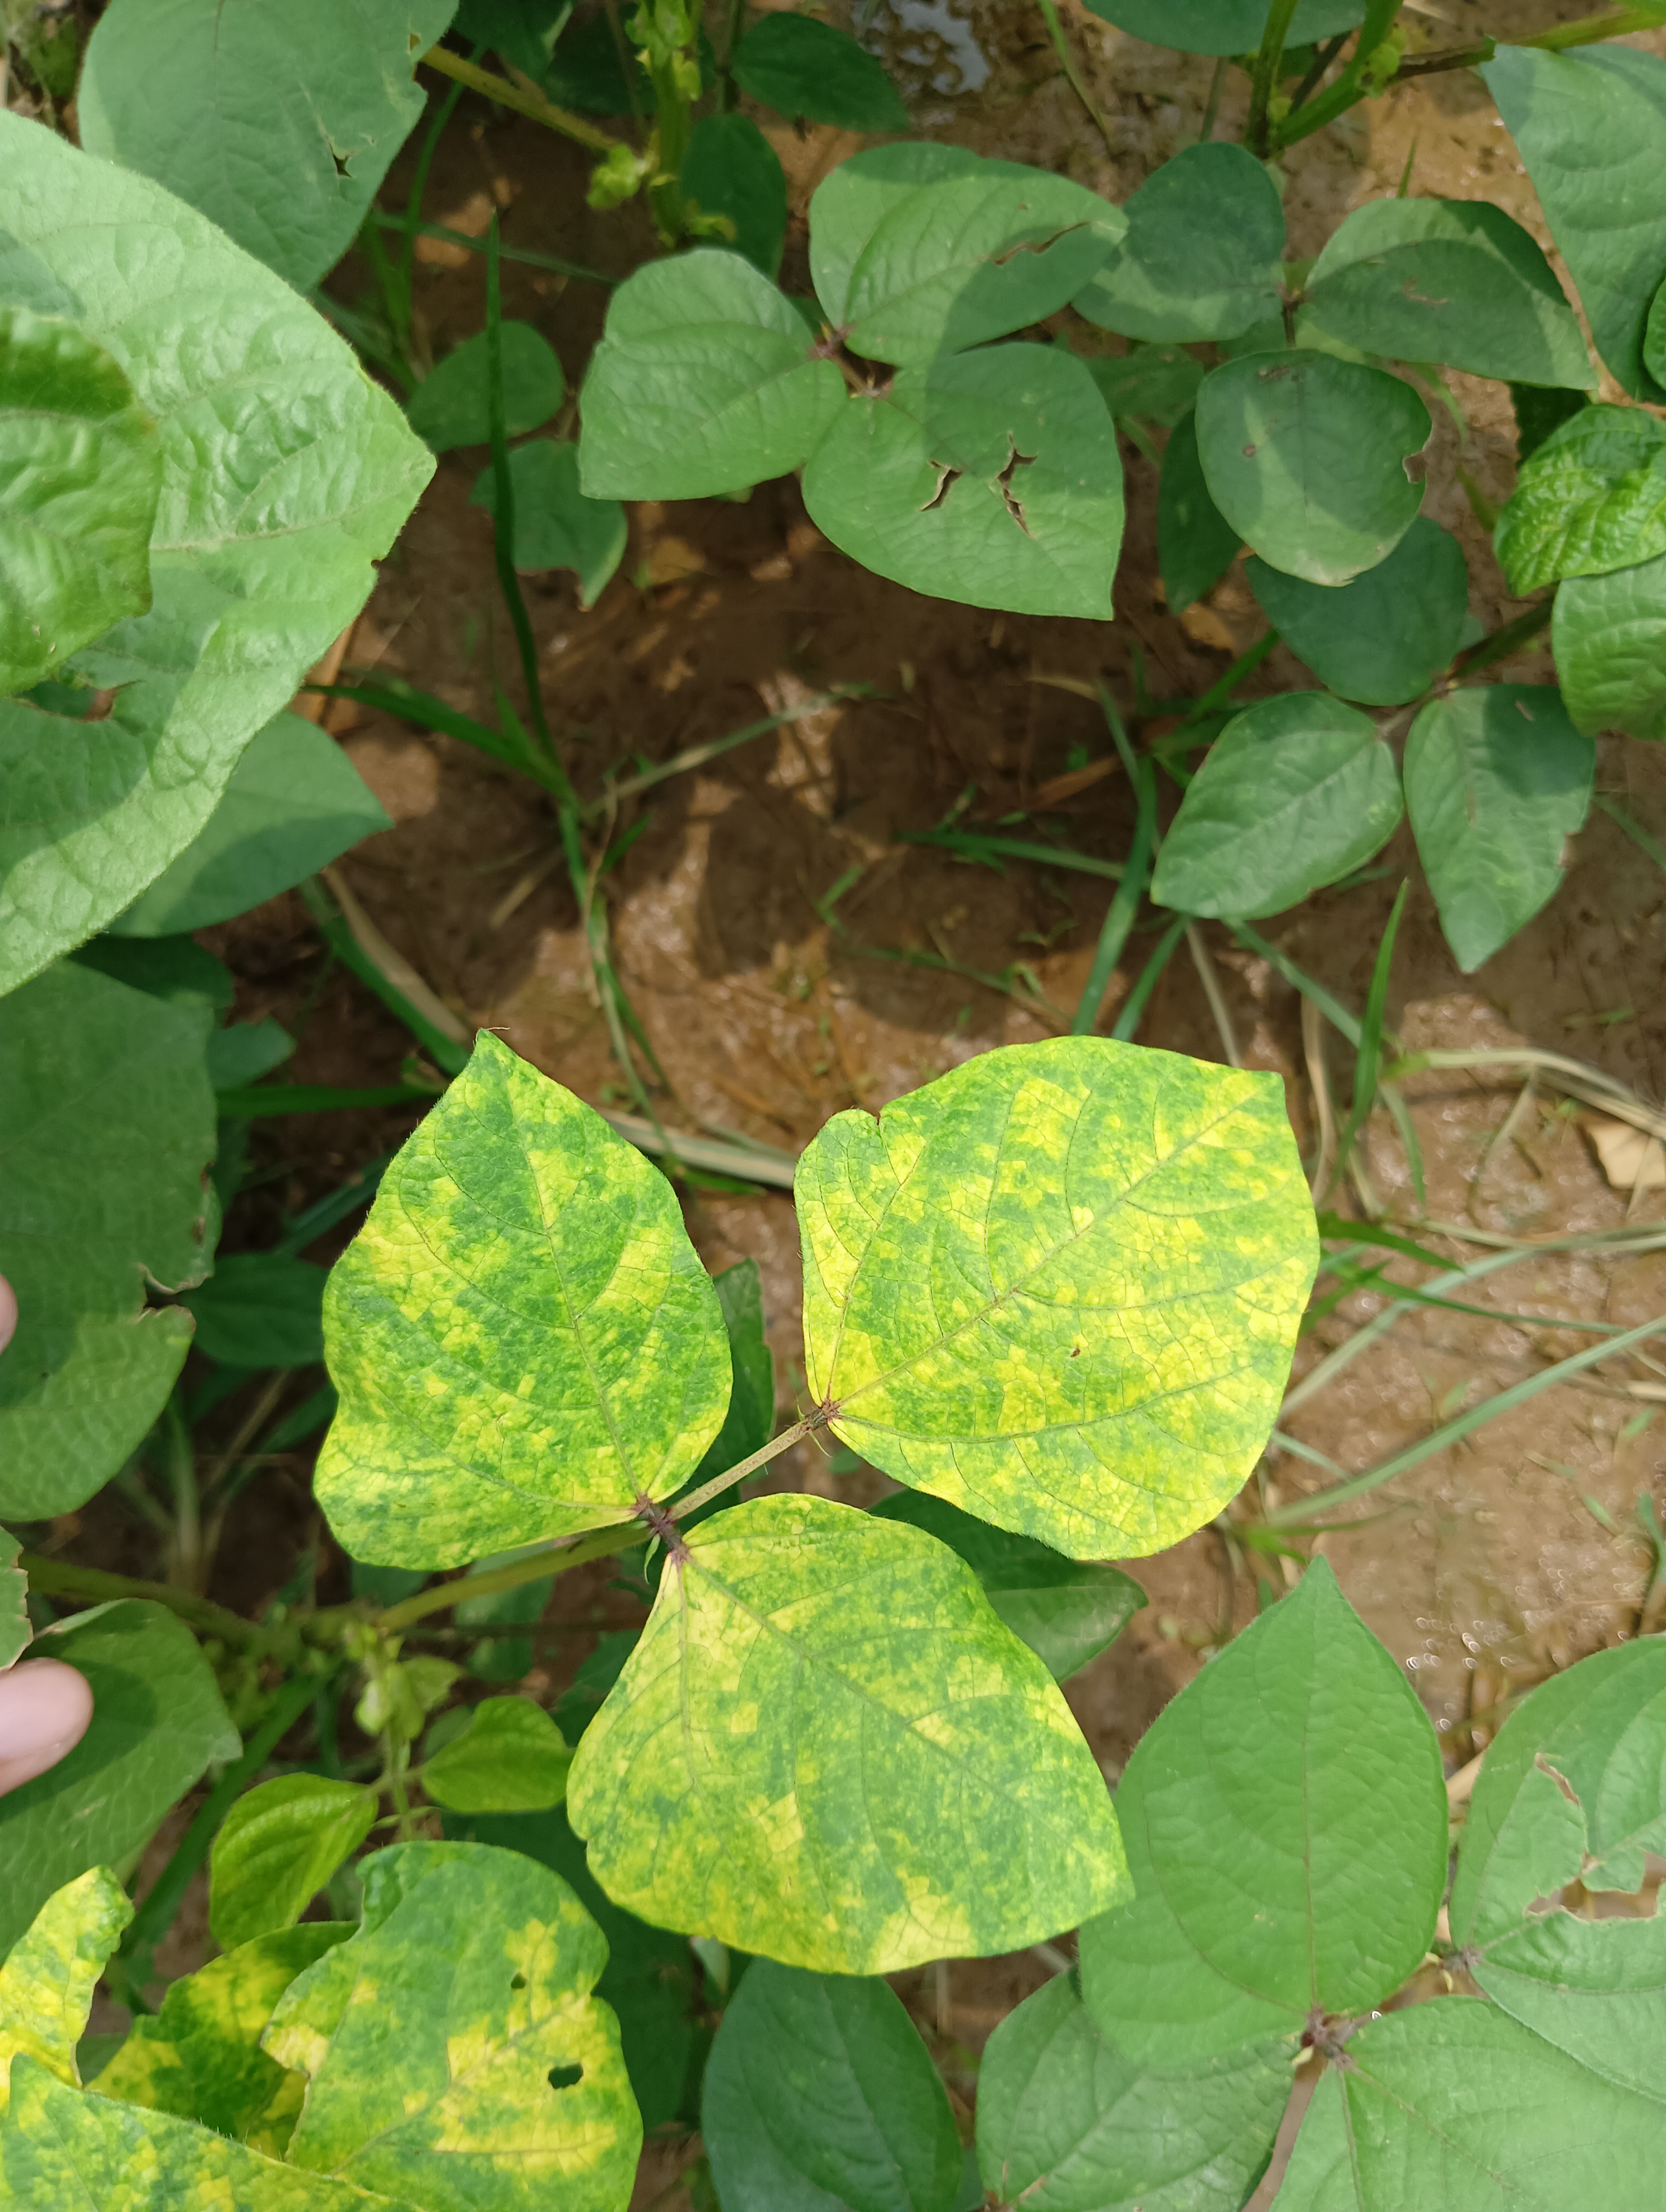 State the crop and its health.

mungbean, yellow mosaic
